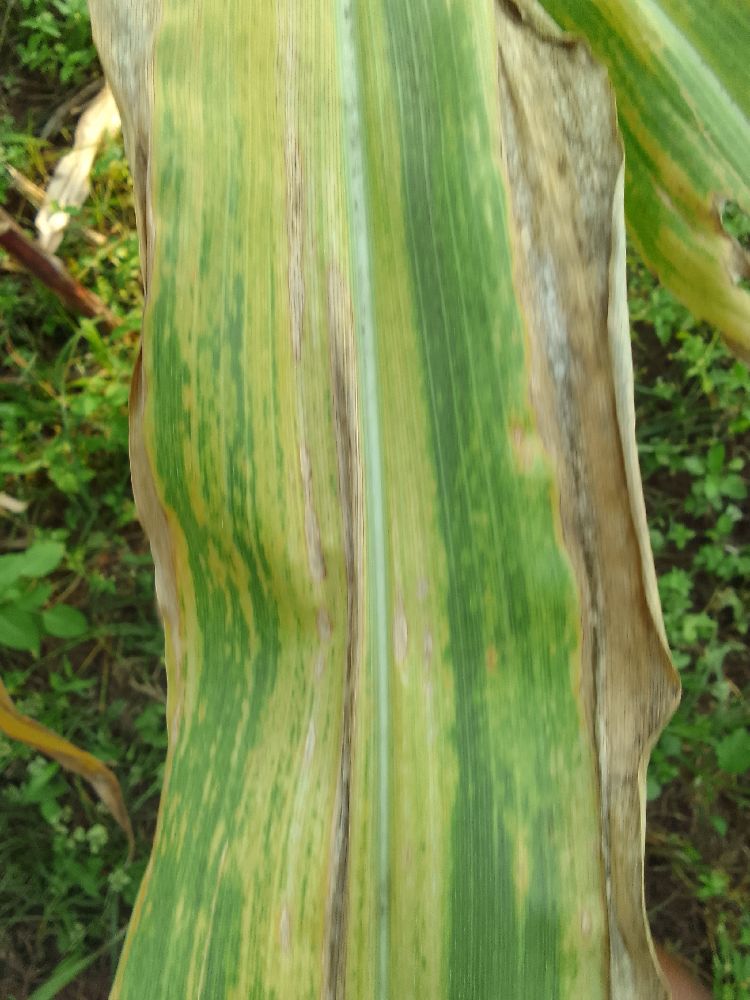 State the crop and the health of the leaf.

maize, maize lethal necrosis
